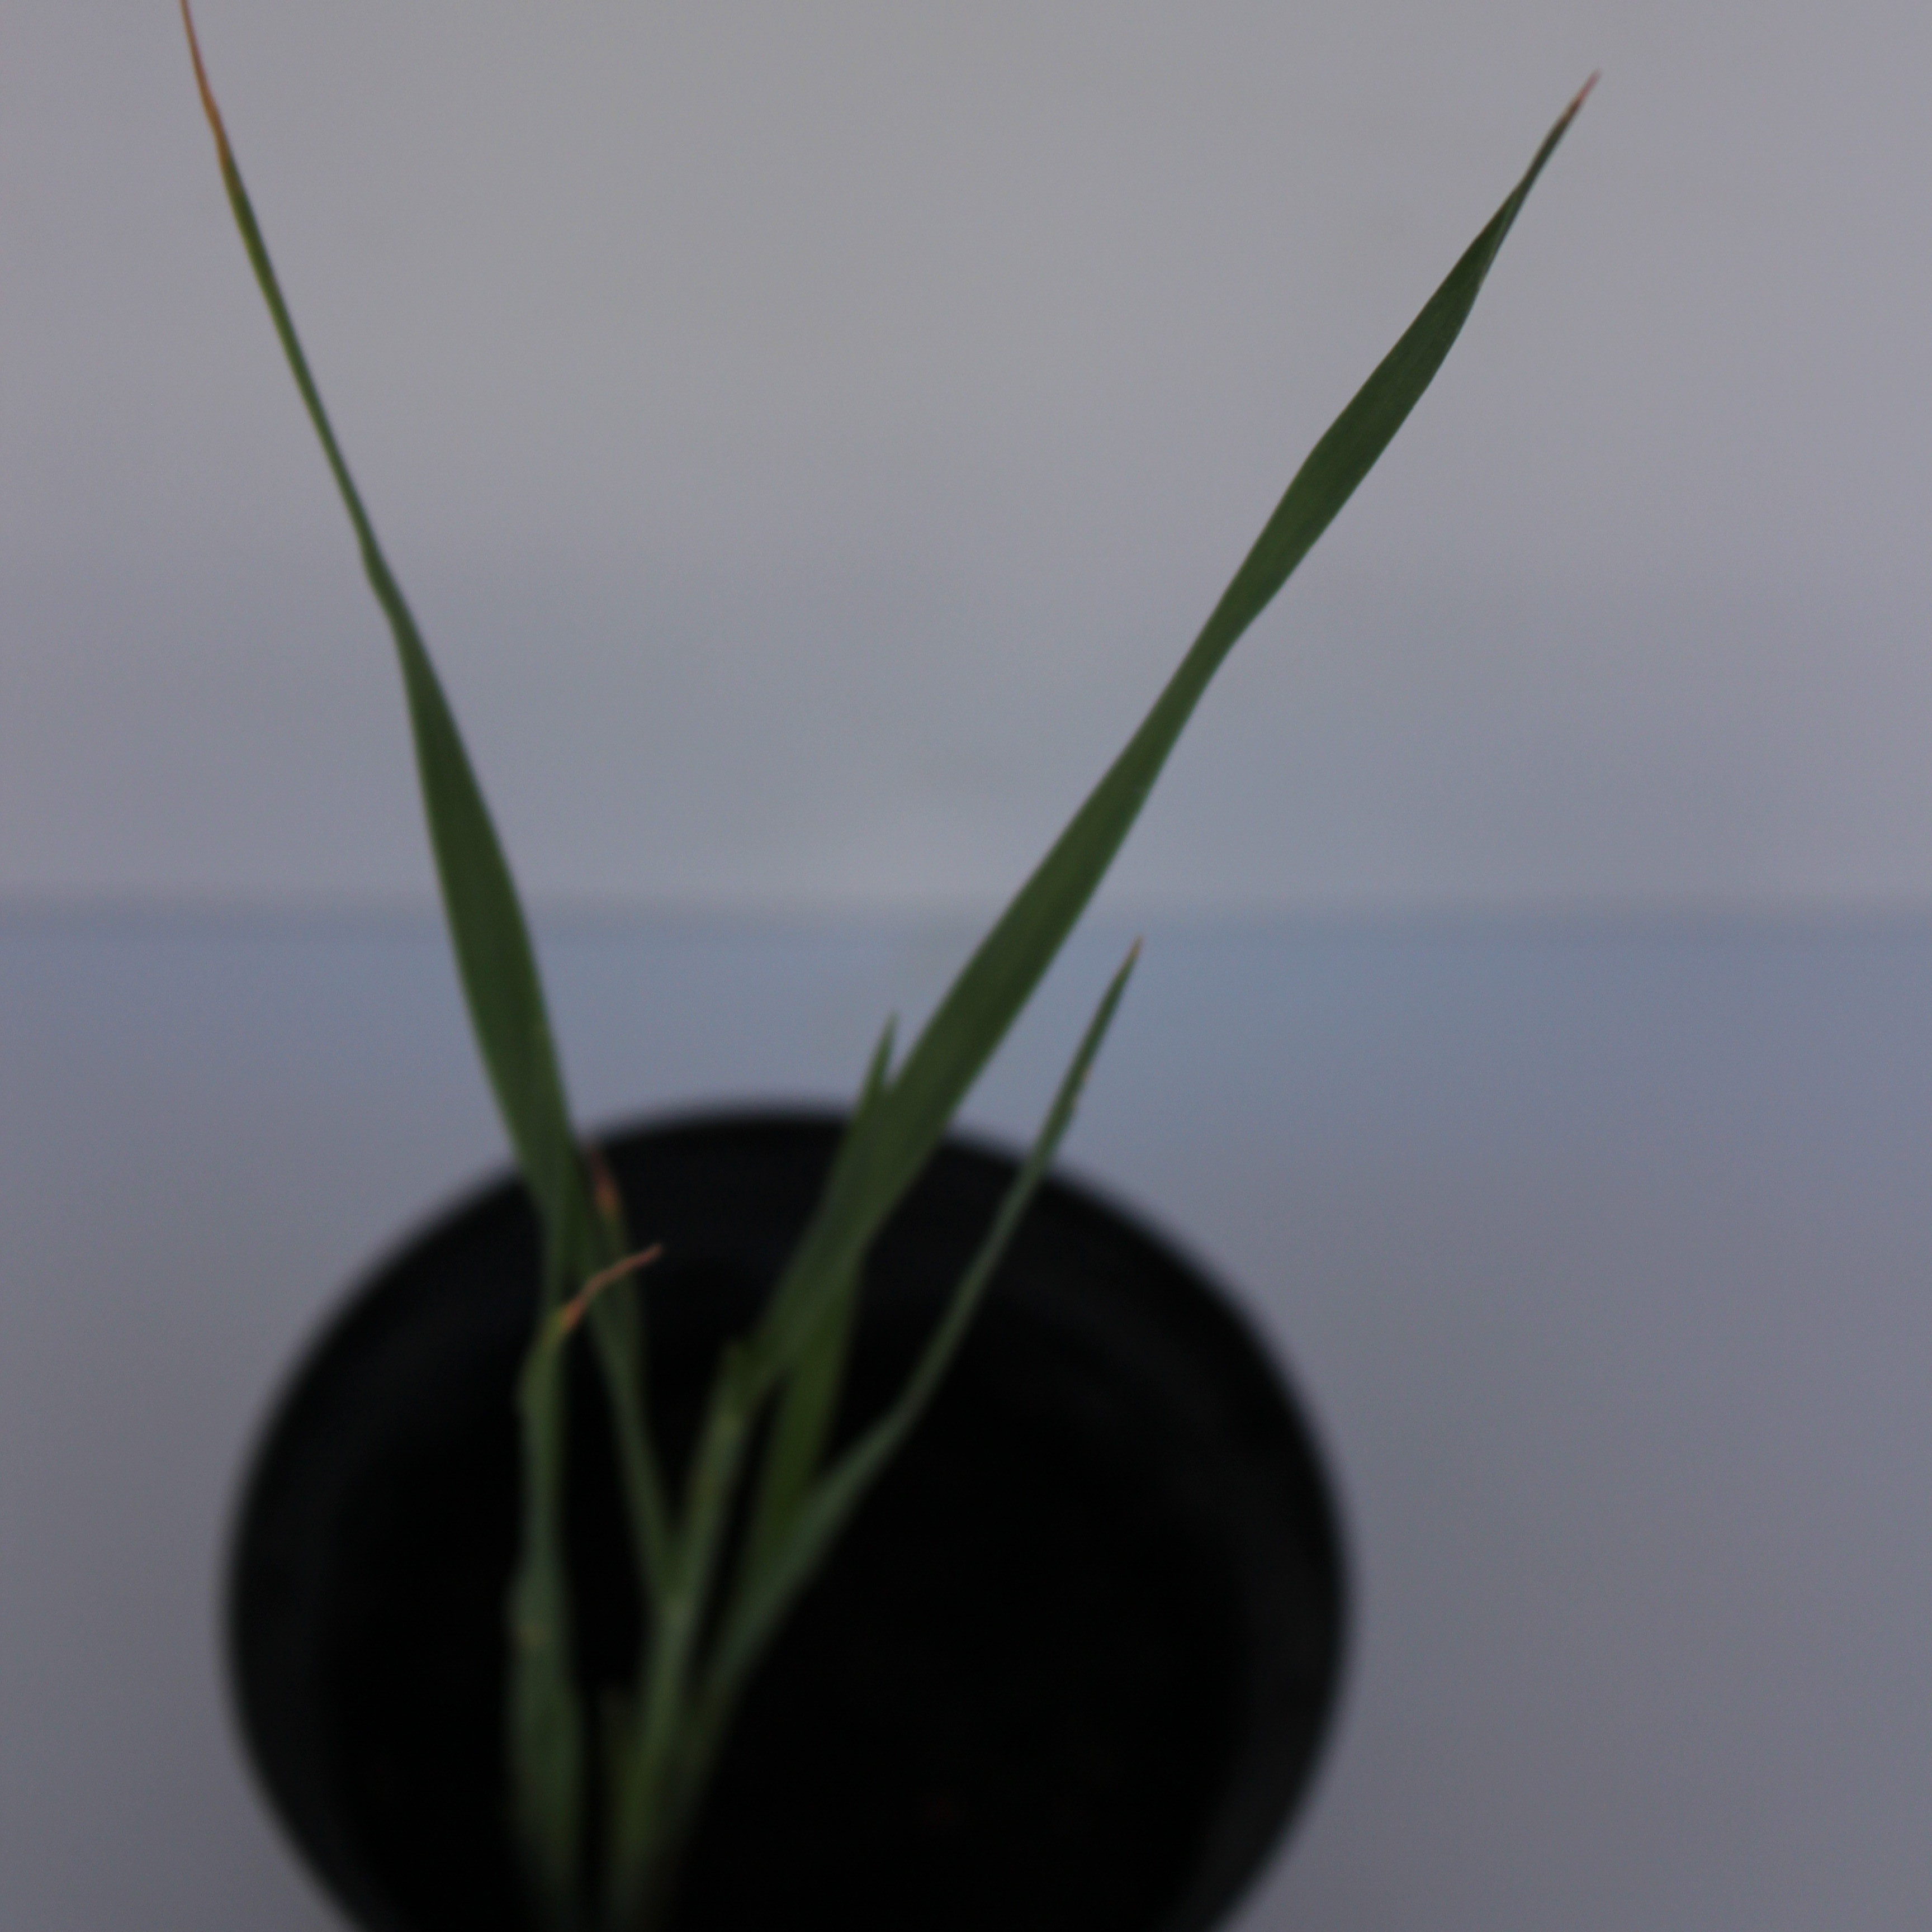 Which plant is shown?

Avena sterilis
